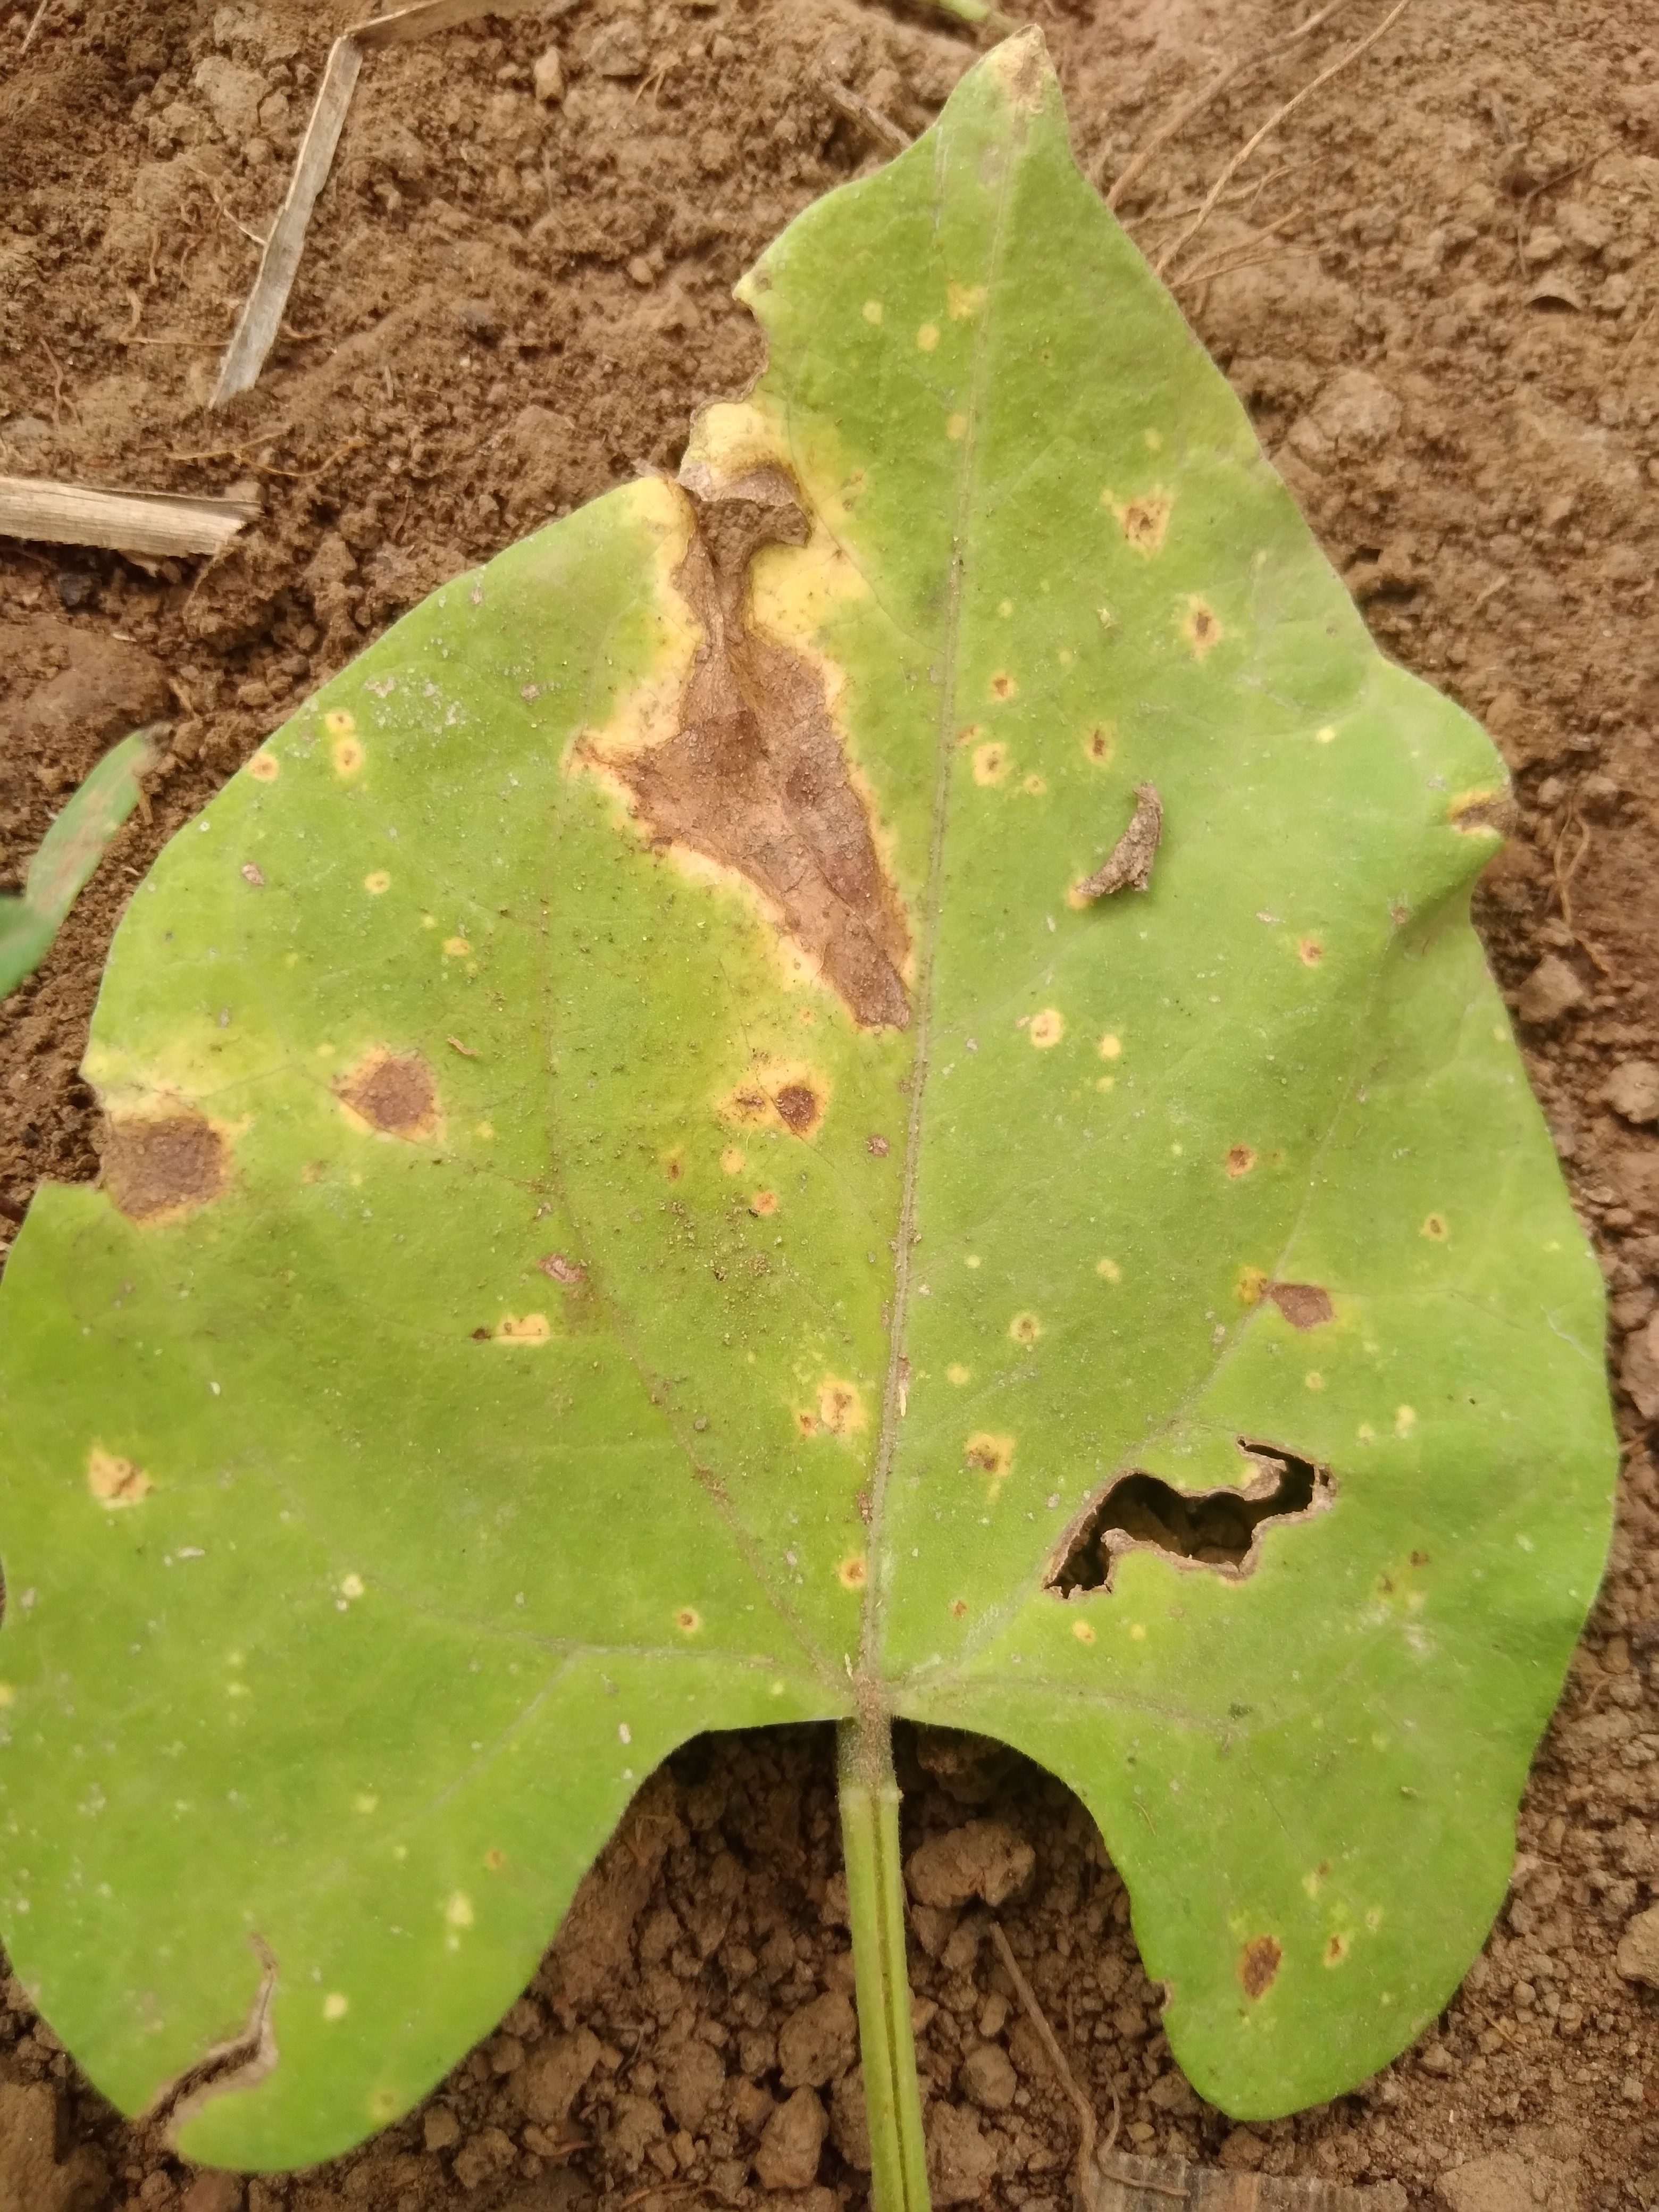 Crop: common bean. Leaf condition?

rust
